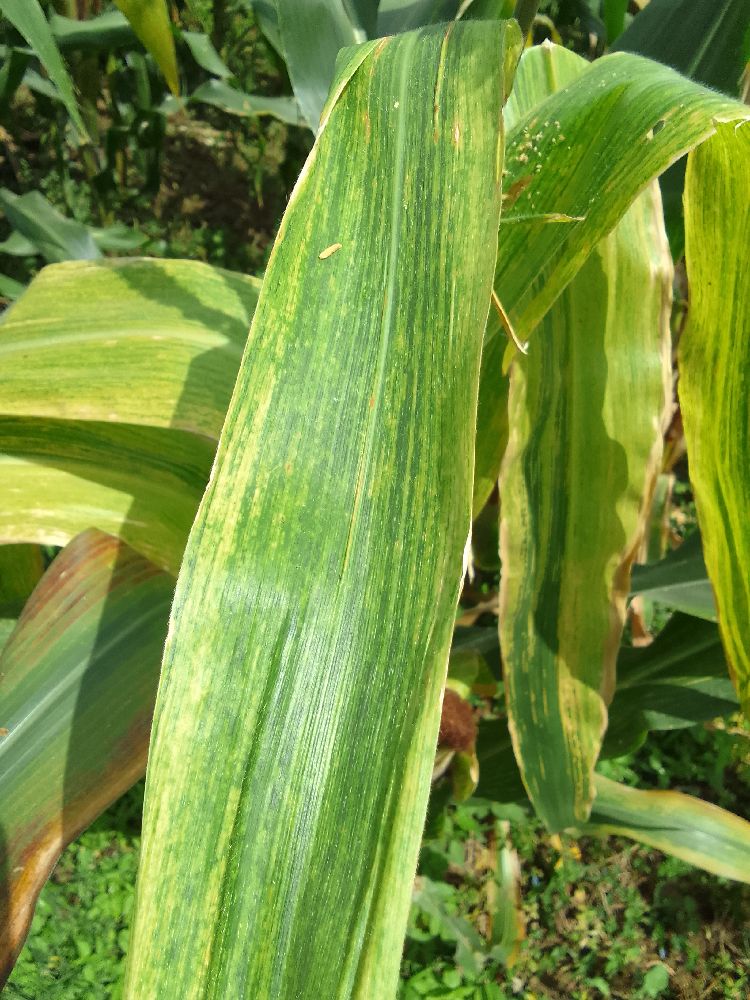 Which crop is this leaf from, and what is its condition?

maize, maize lethal necrosis
